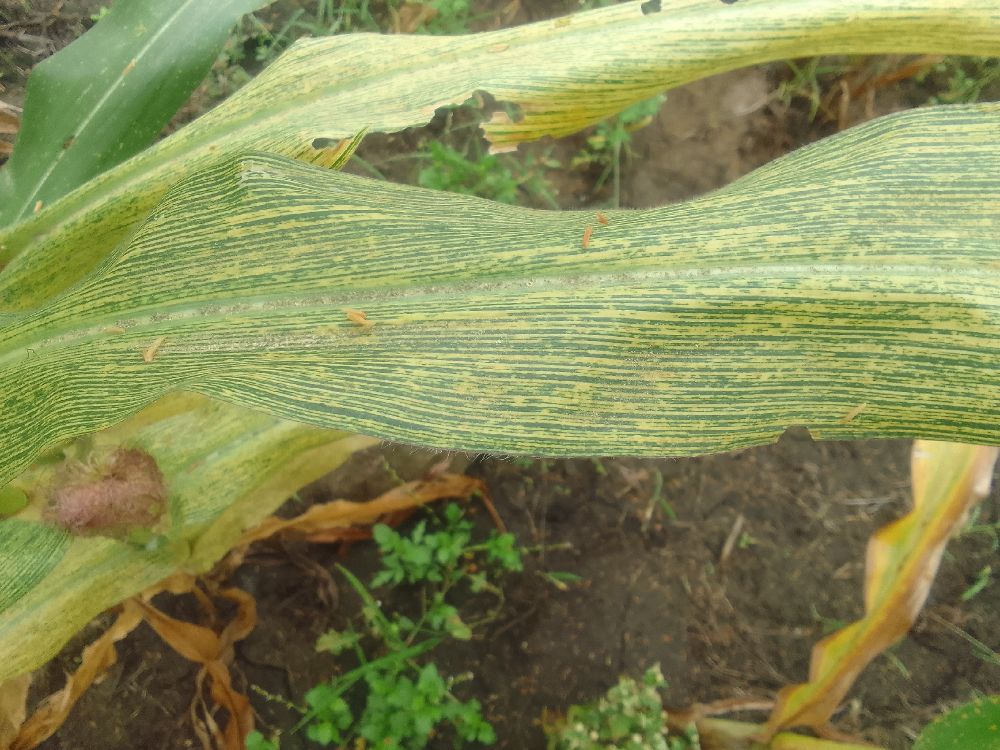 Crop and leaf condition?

maize, maize streak virus
